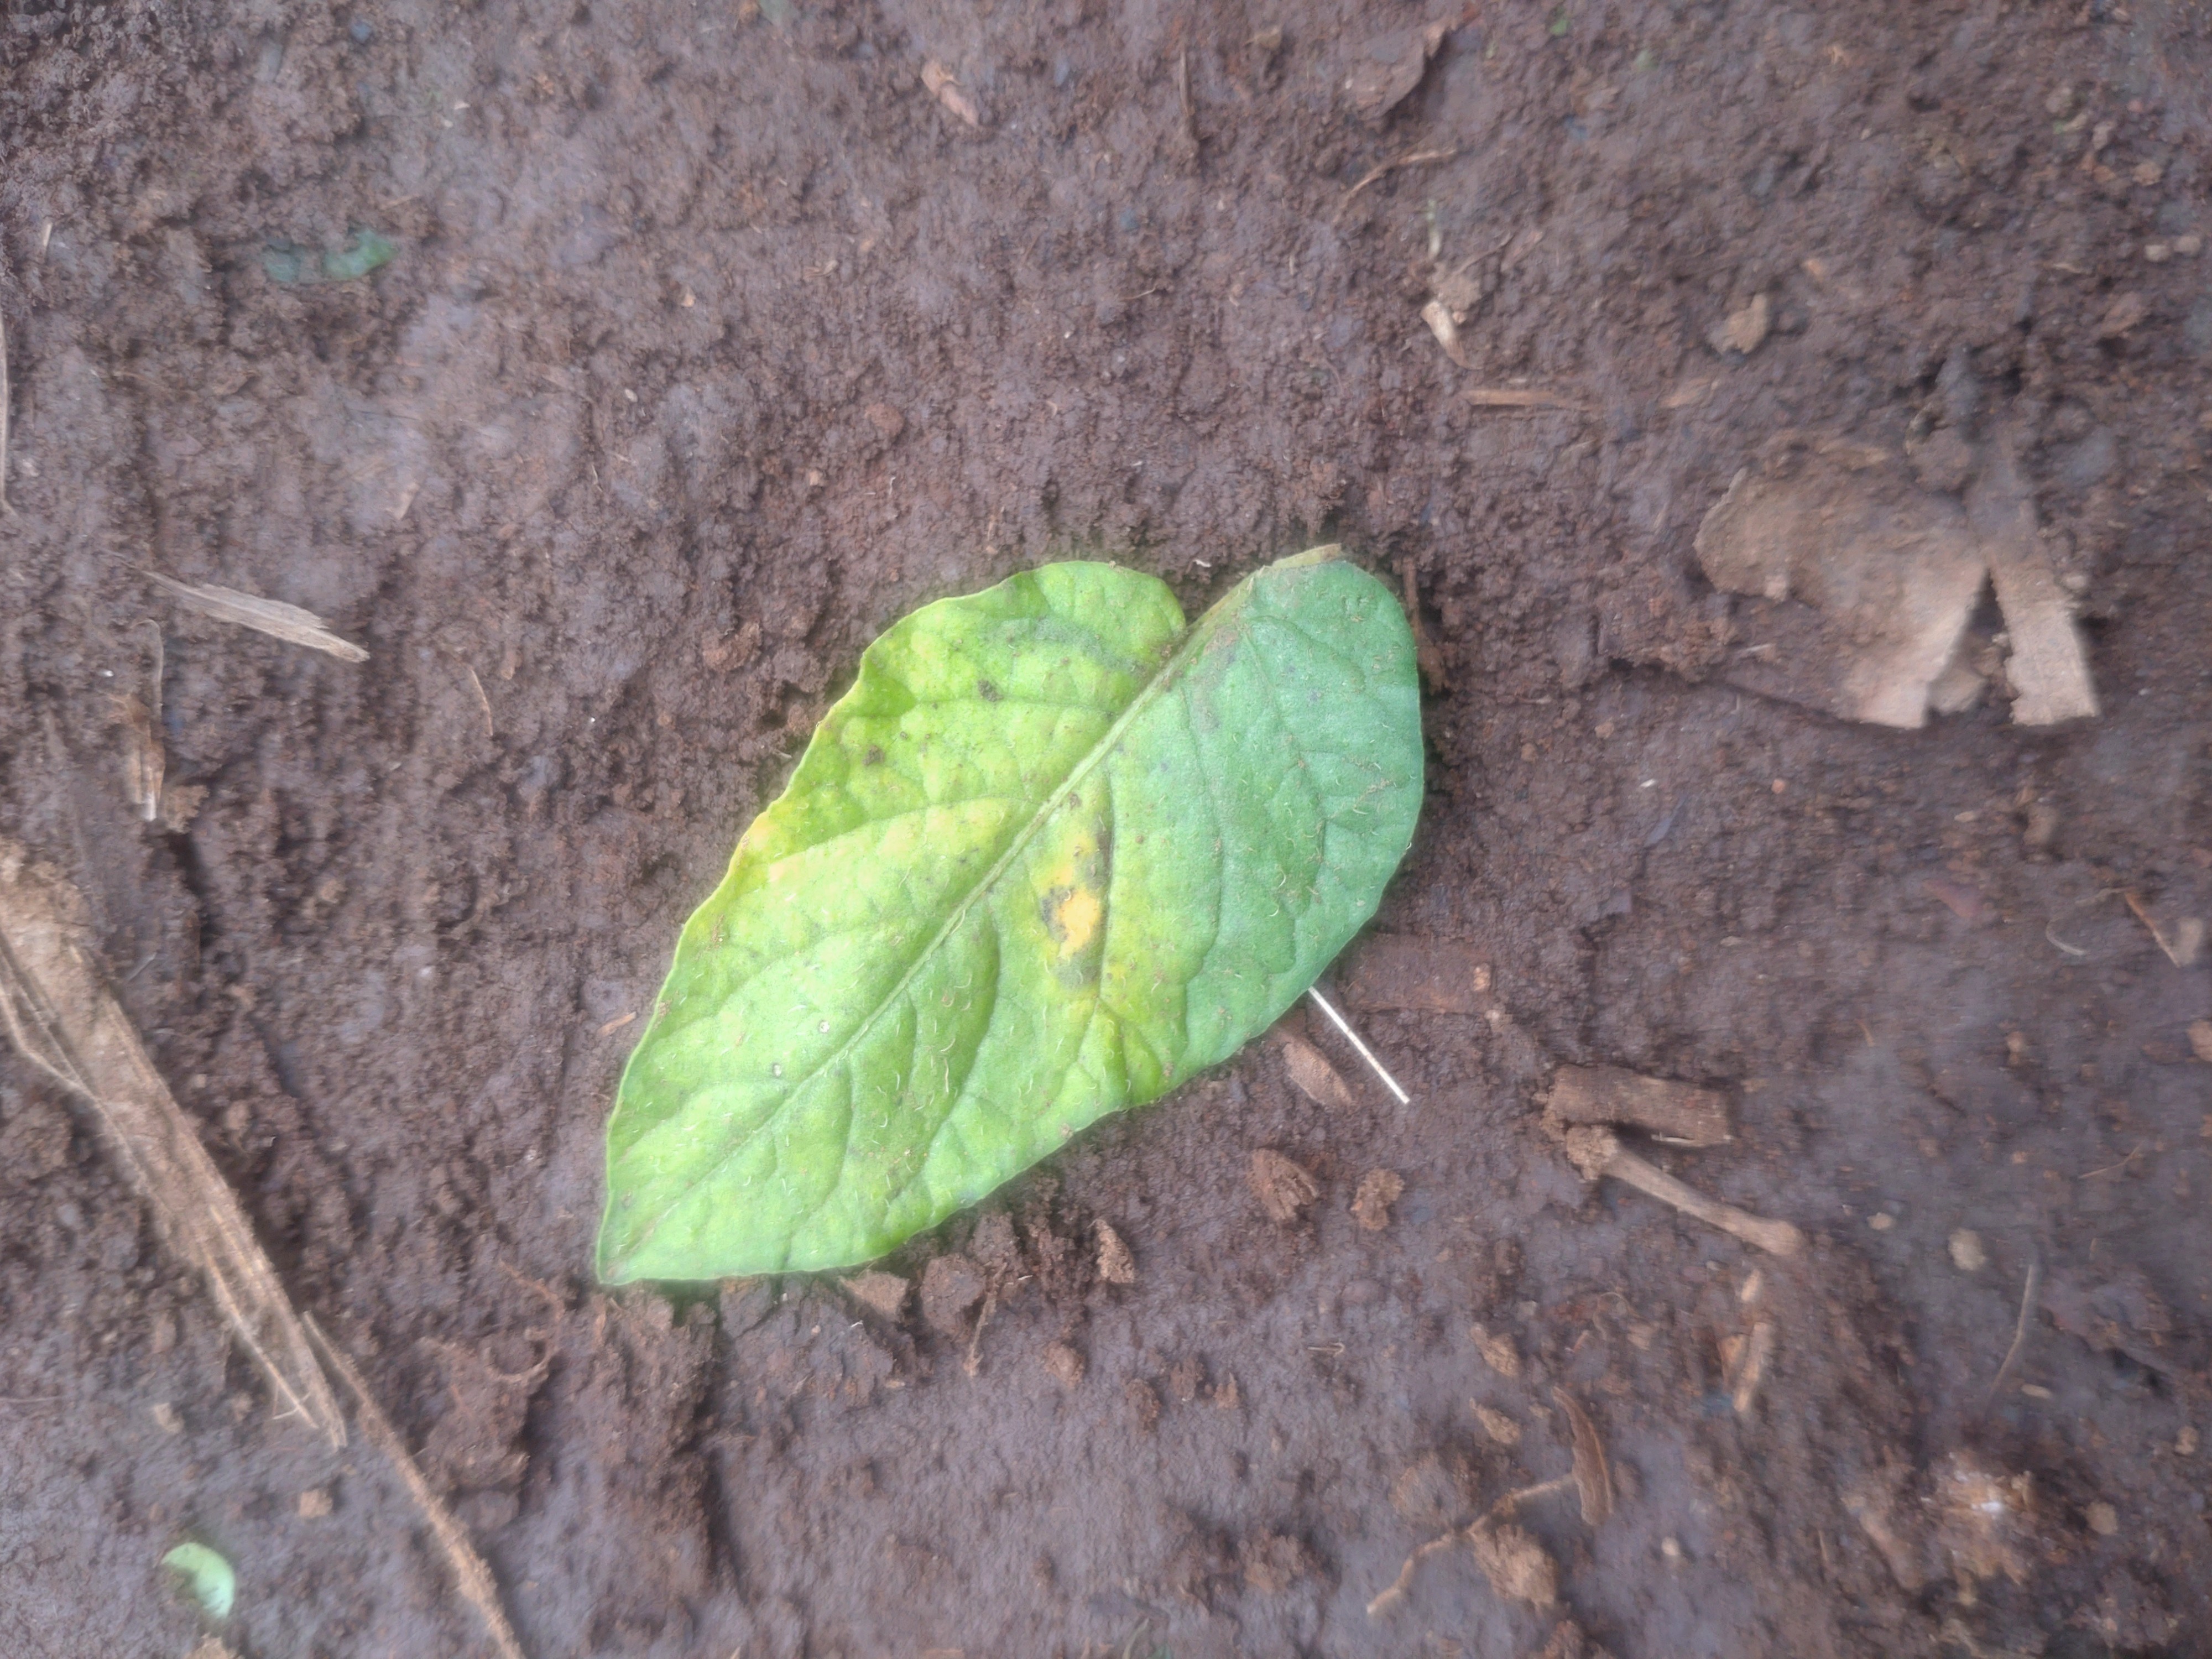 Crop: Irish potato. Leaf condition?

late blight
